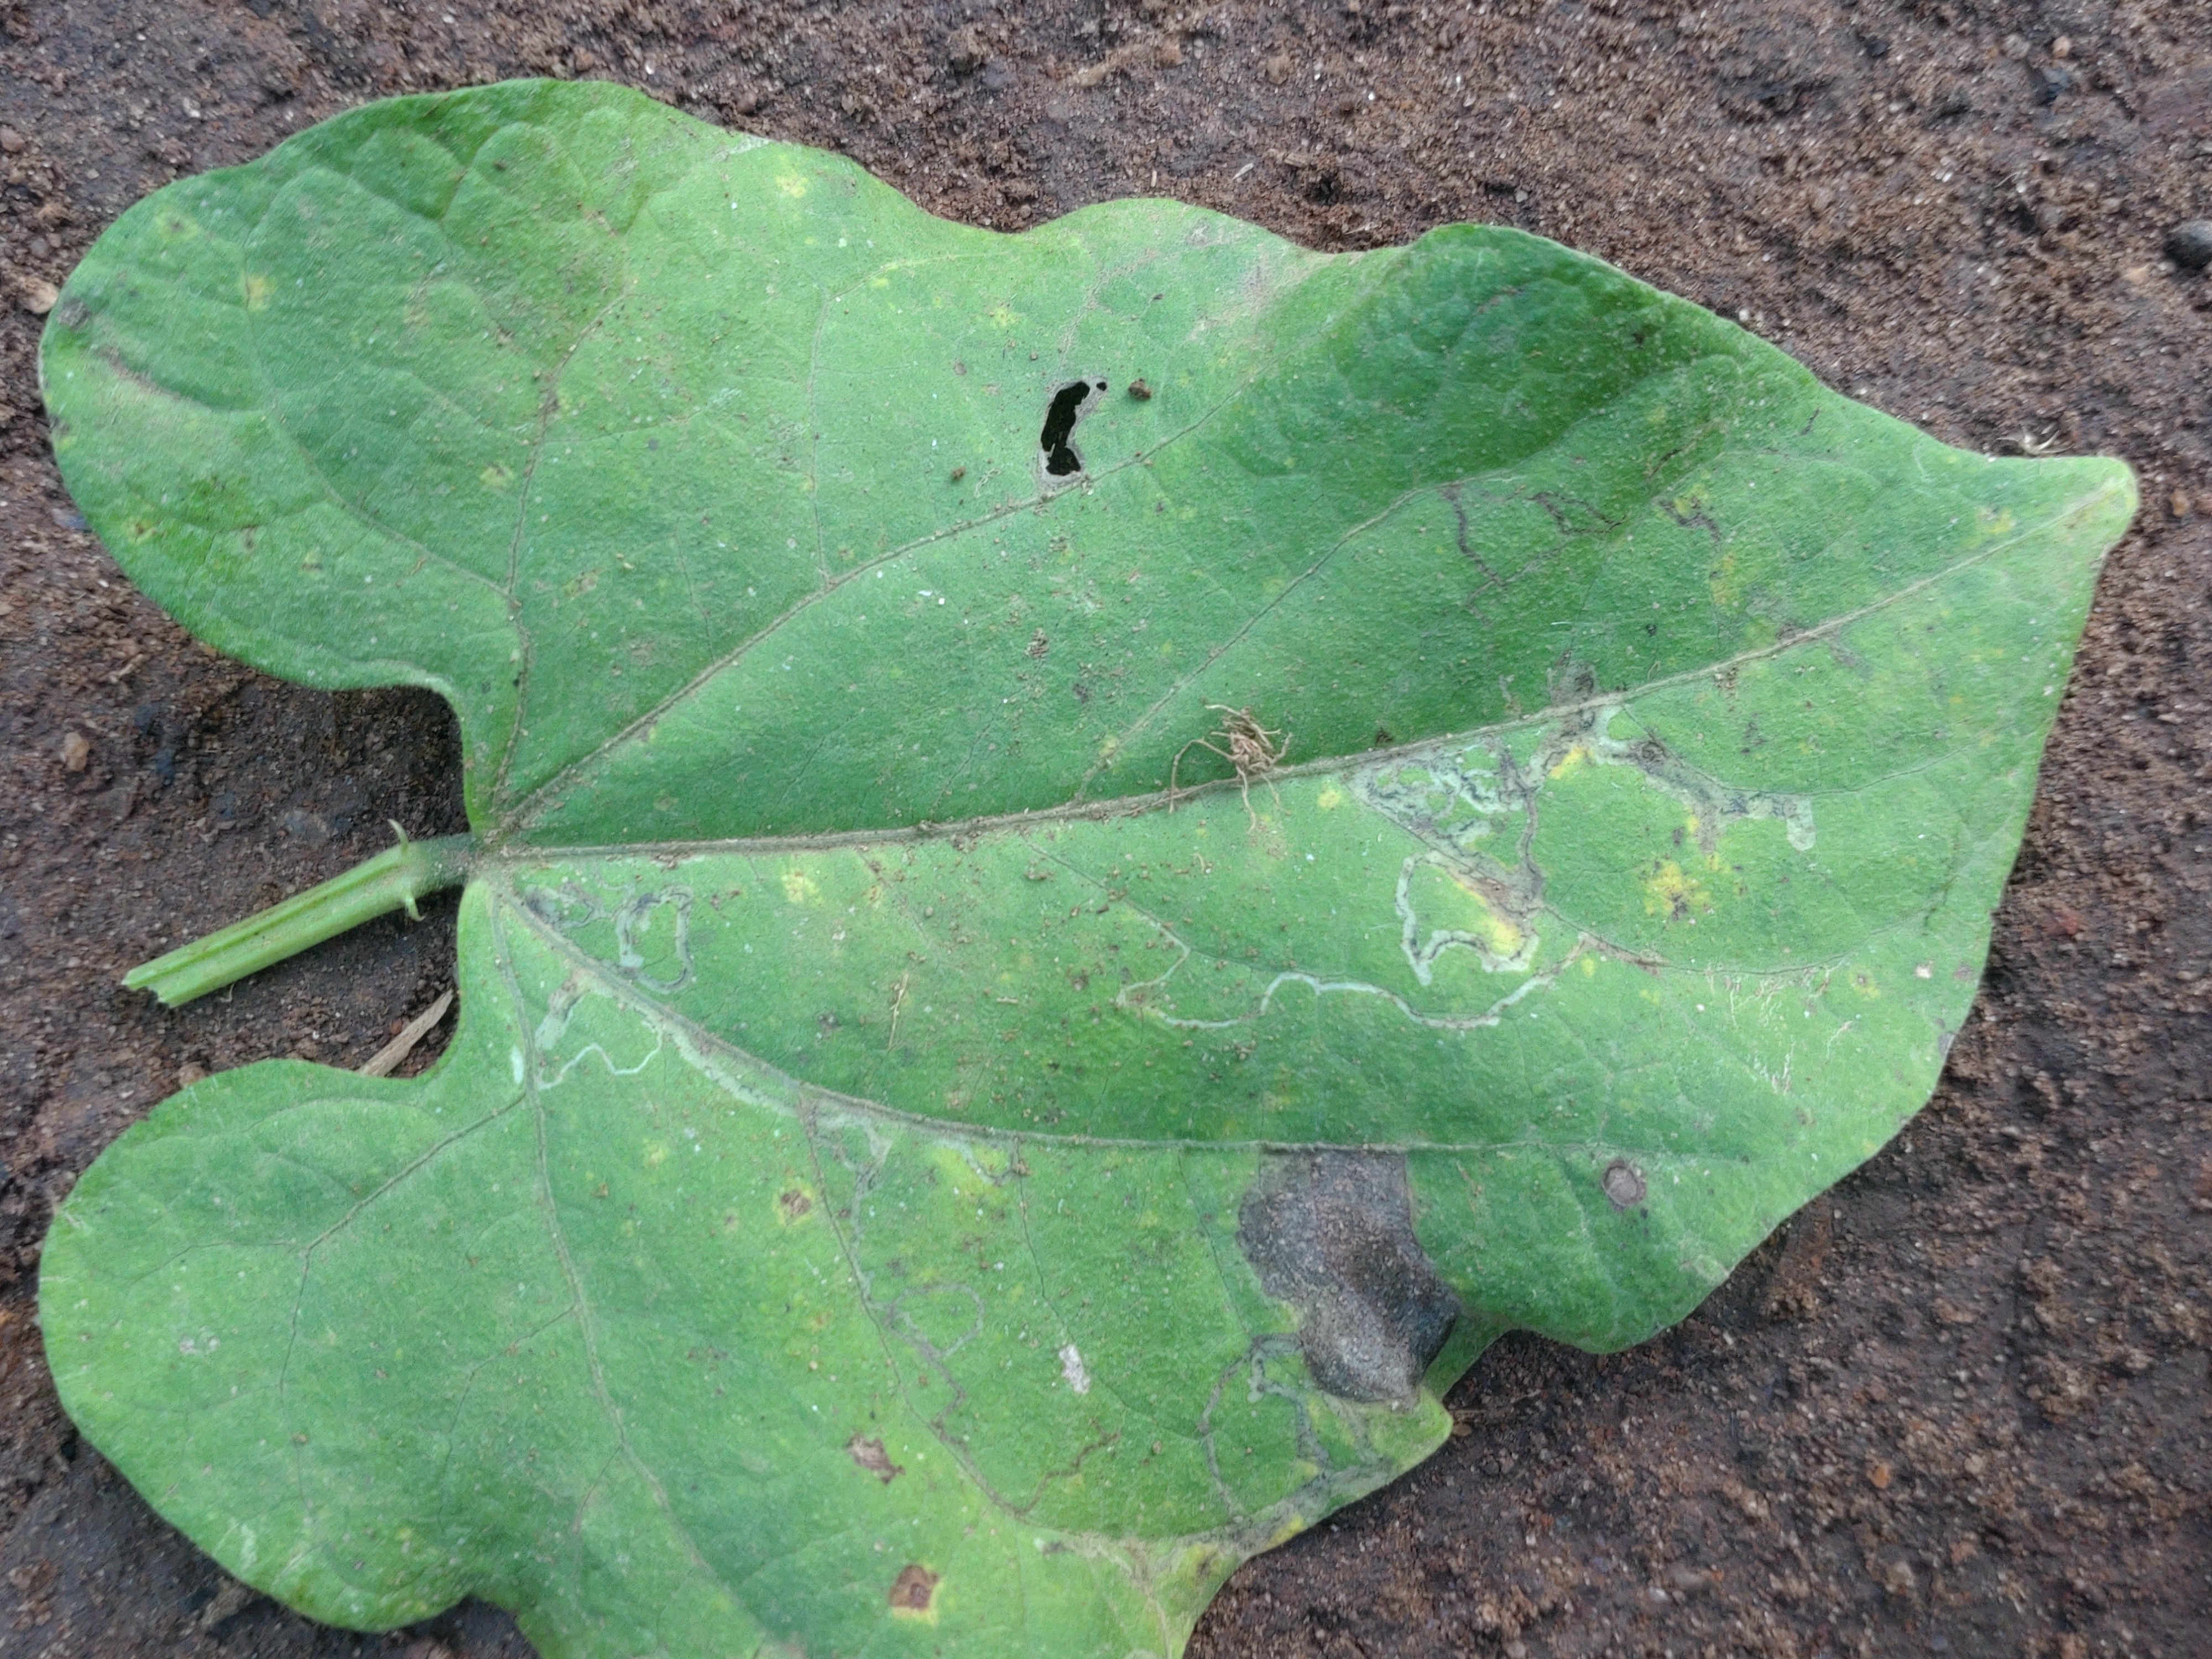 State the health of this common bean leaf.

anthracnose
